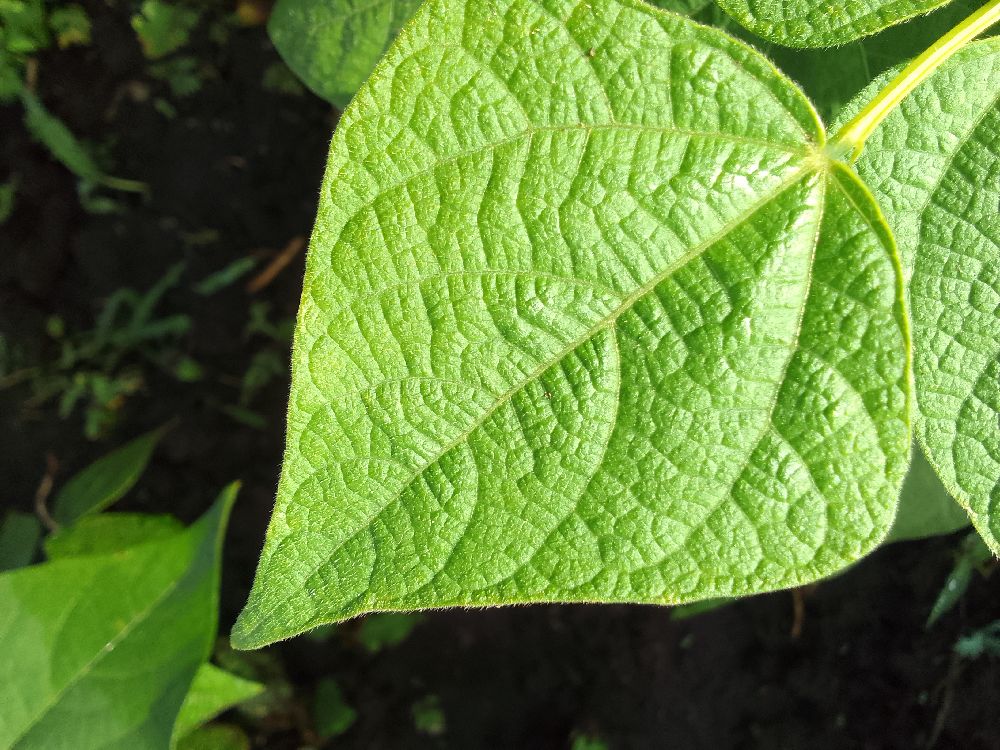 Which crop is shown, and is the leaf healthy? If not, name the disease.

common bean, healthy
